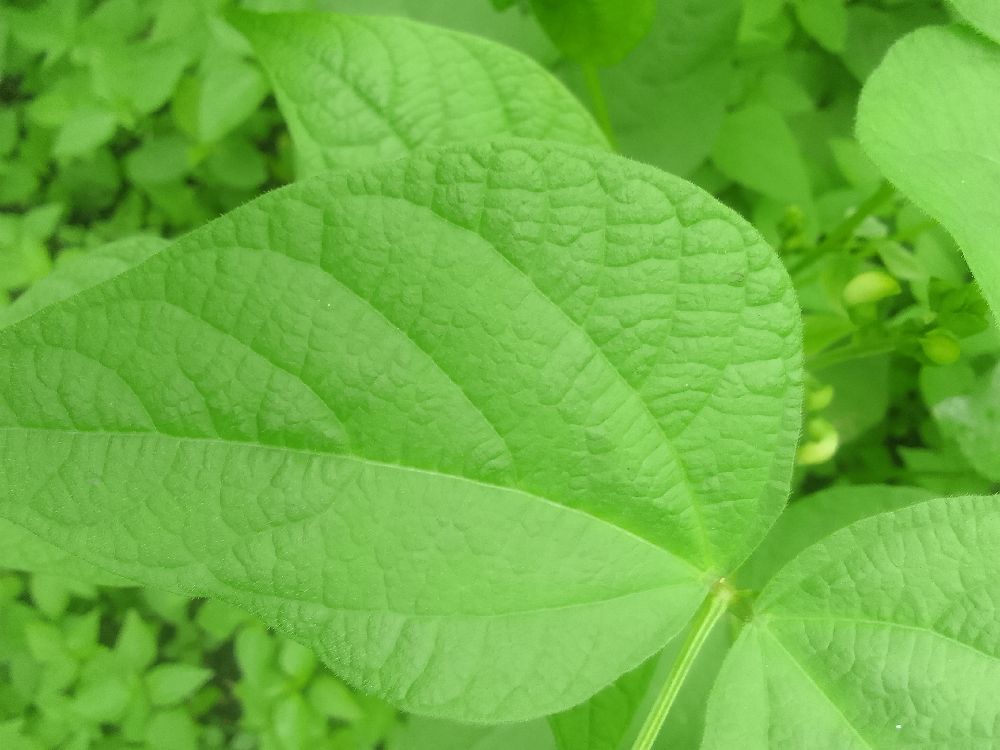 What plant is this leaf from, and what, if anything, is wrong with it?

common bean, healthy
